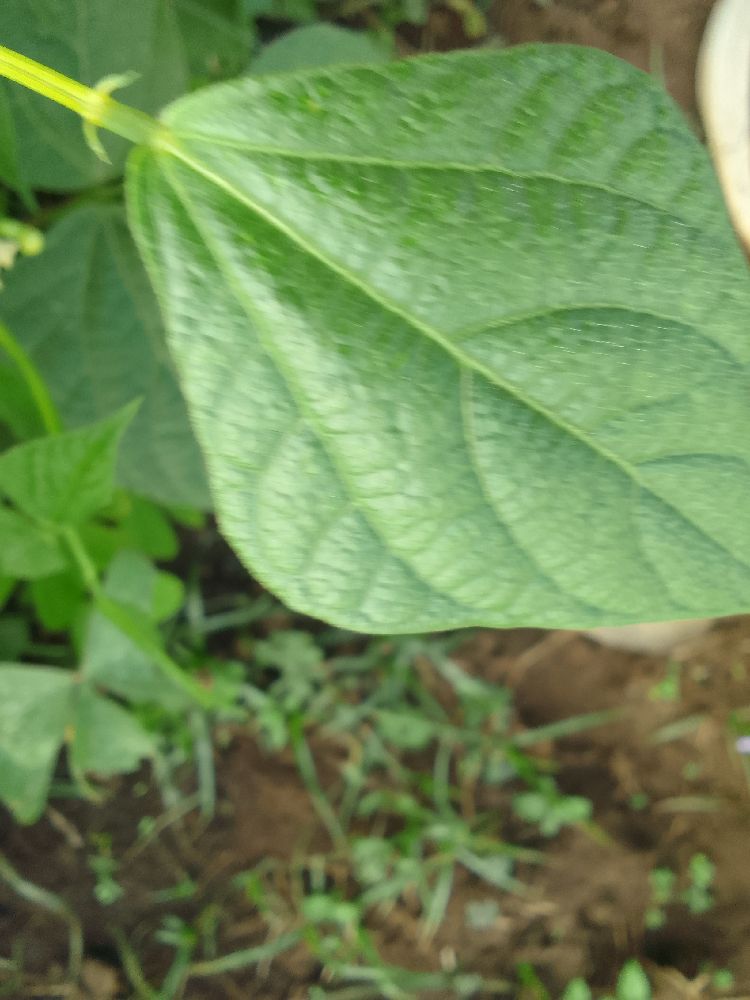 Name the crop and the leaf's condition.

common bean, healthy
